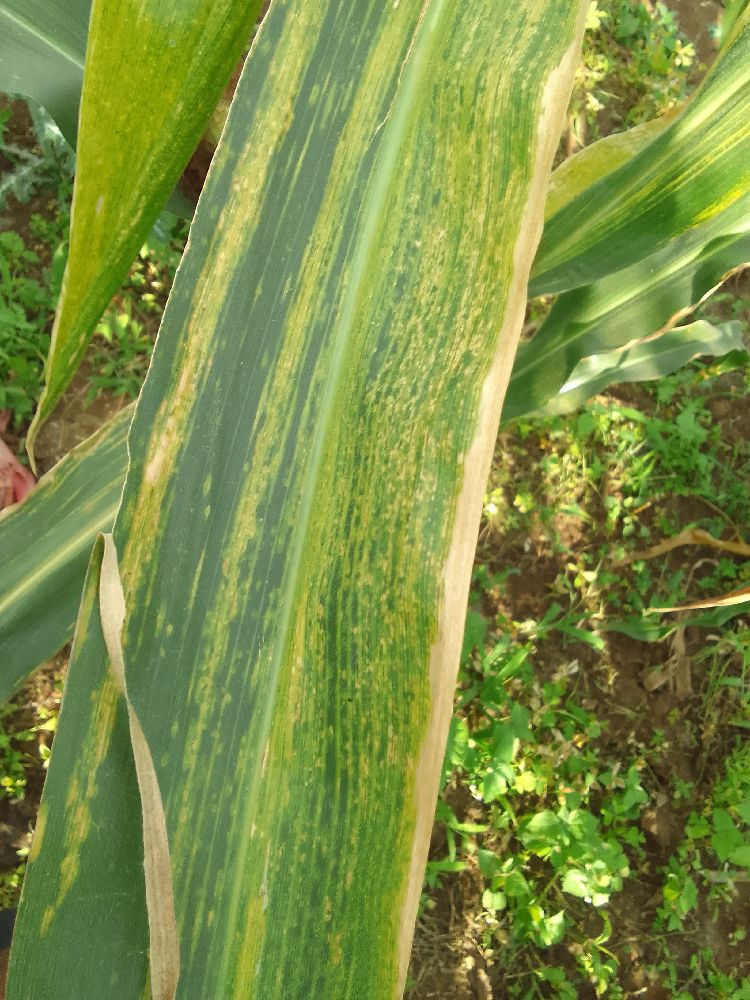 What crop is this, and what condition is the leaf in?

maize, maize lethal necrosis
